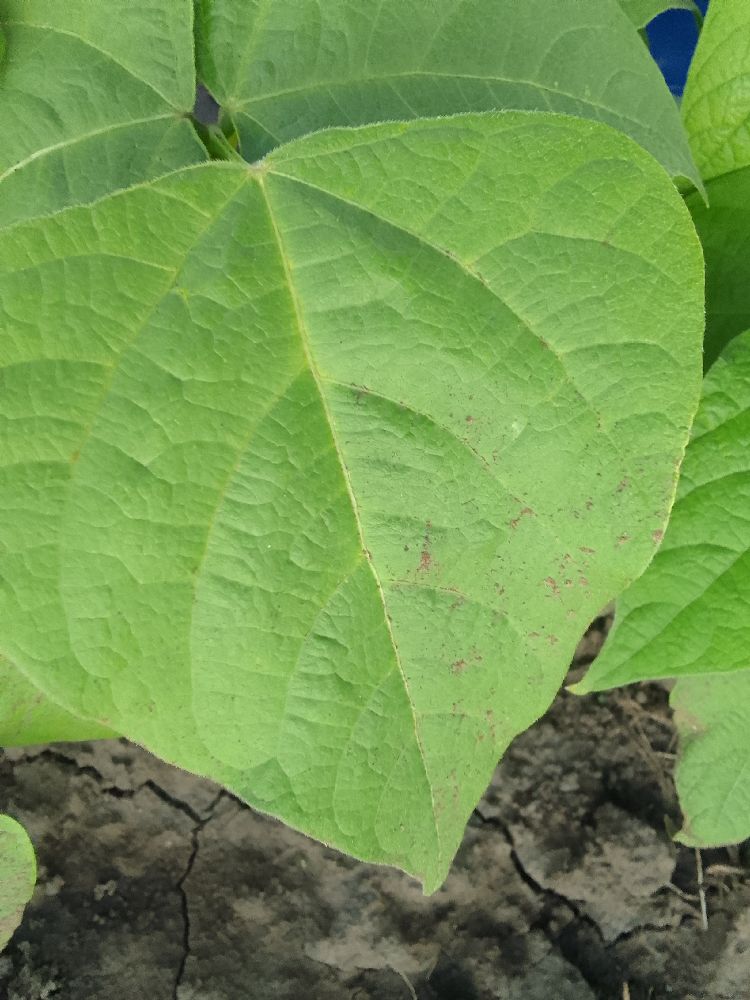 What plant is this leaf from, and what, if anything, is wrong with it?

common bean, healthy
